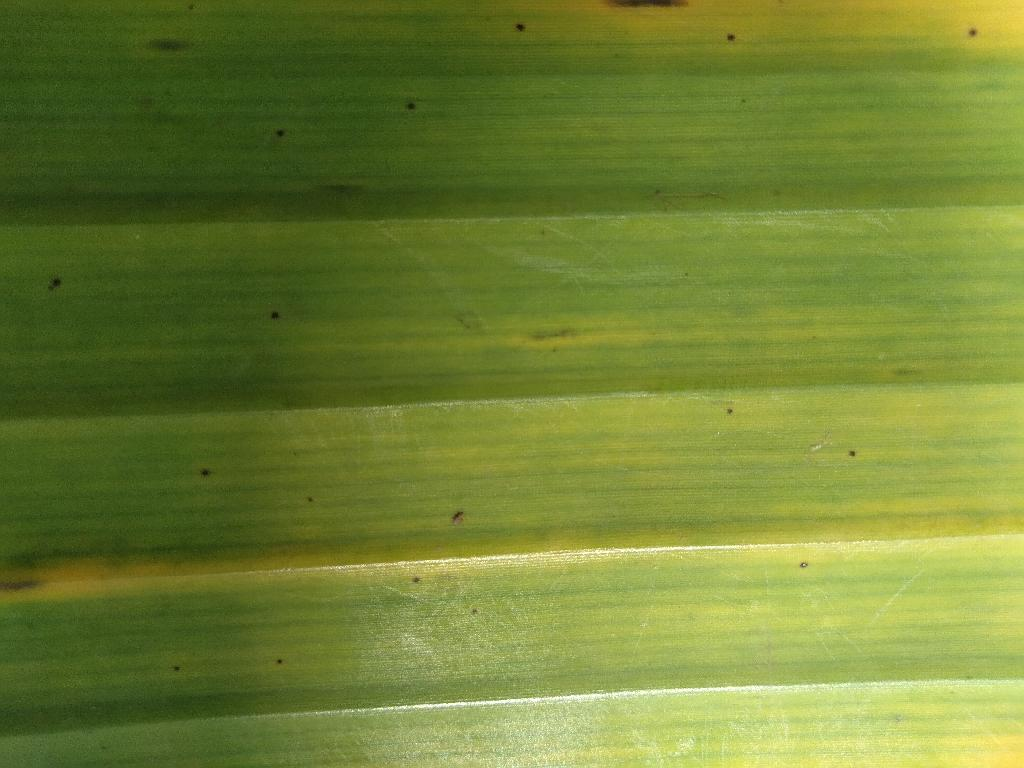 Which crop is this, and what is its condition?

banana, fusarium wilt race 1
